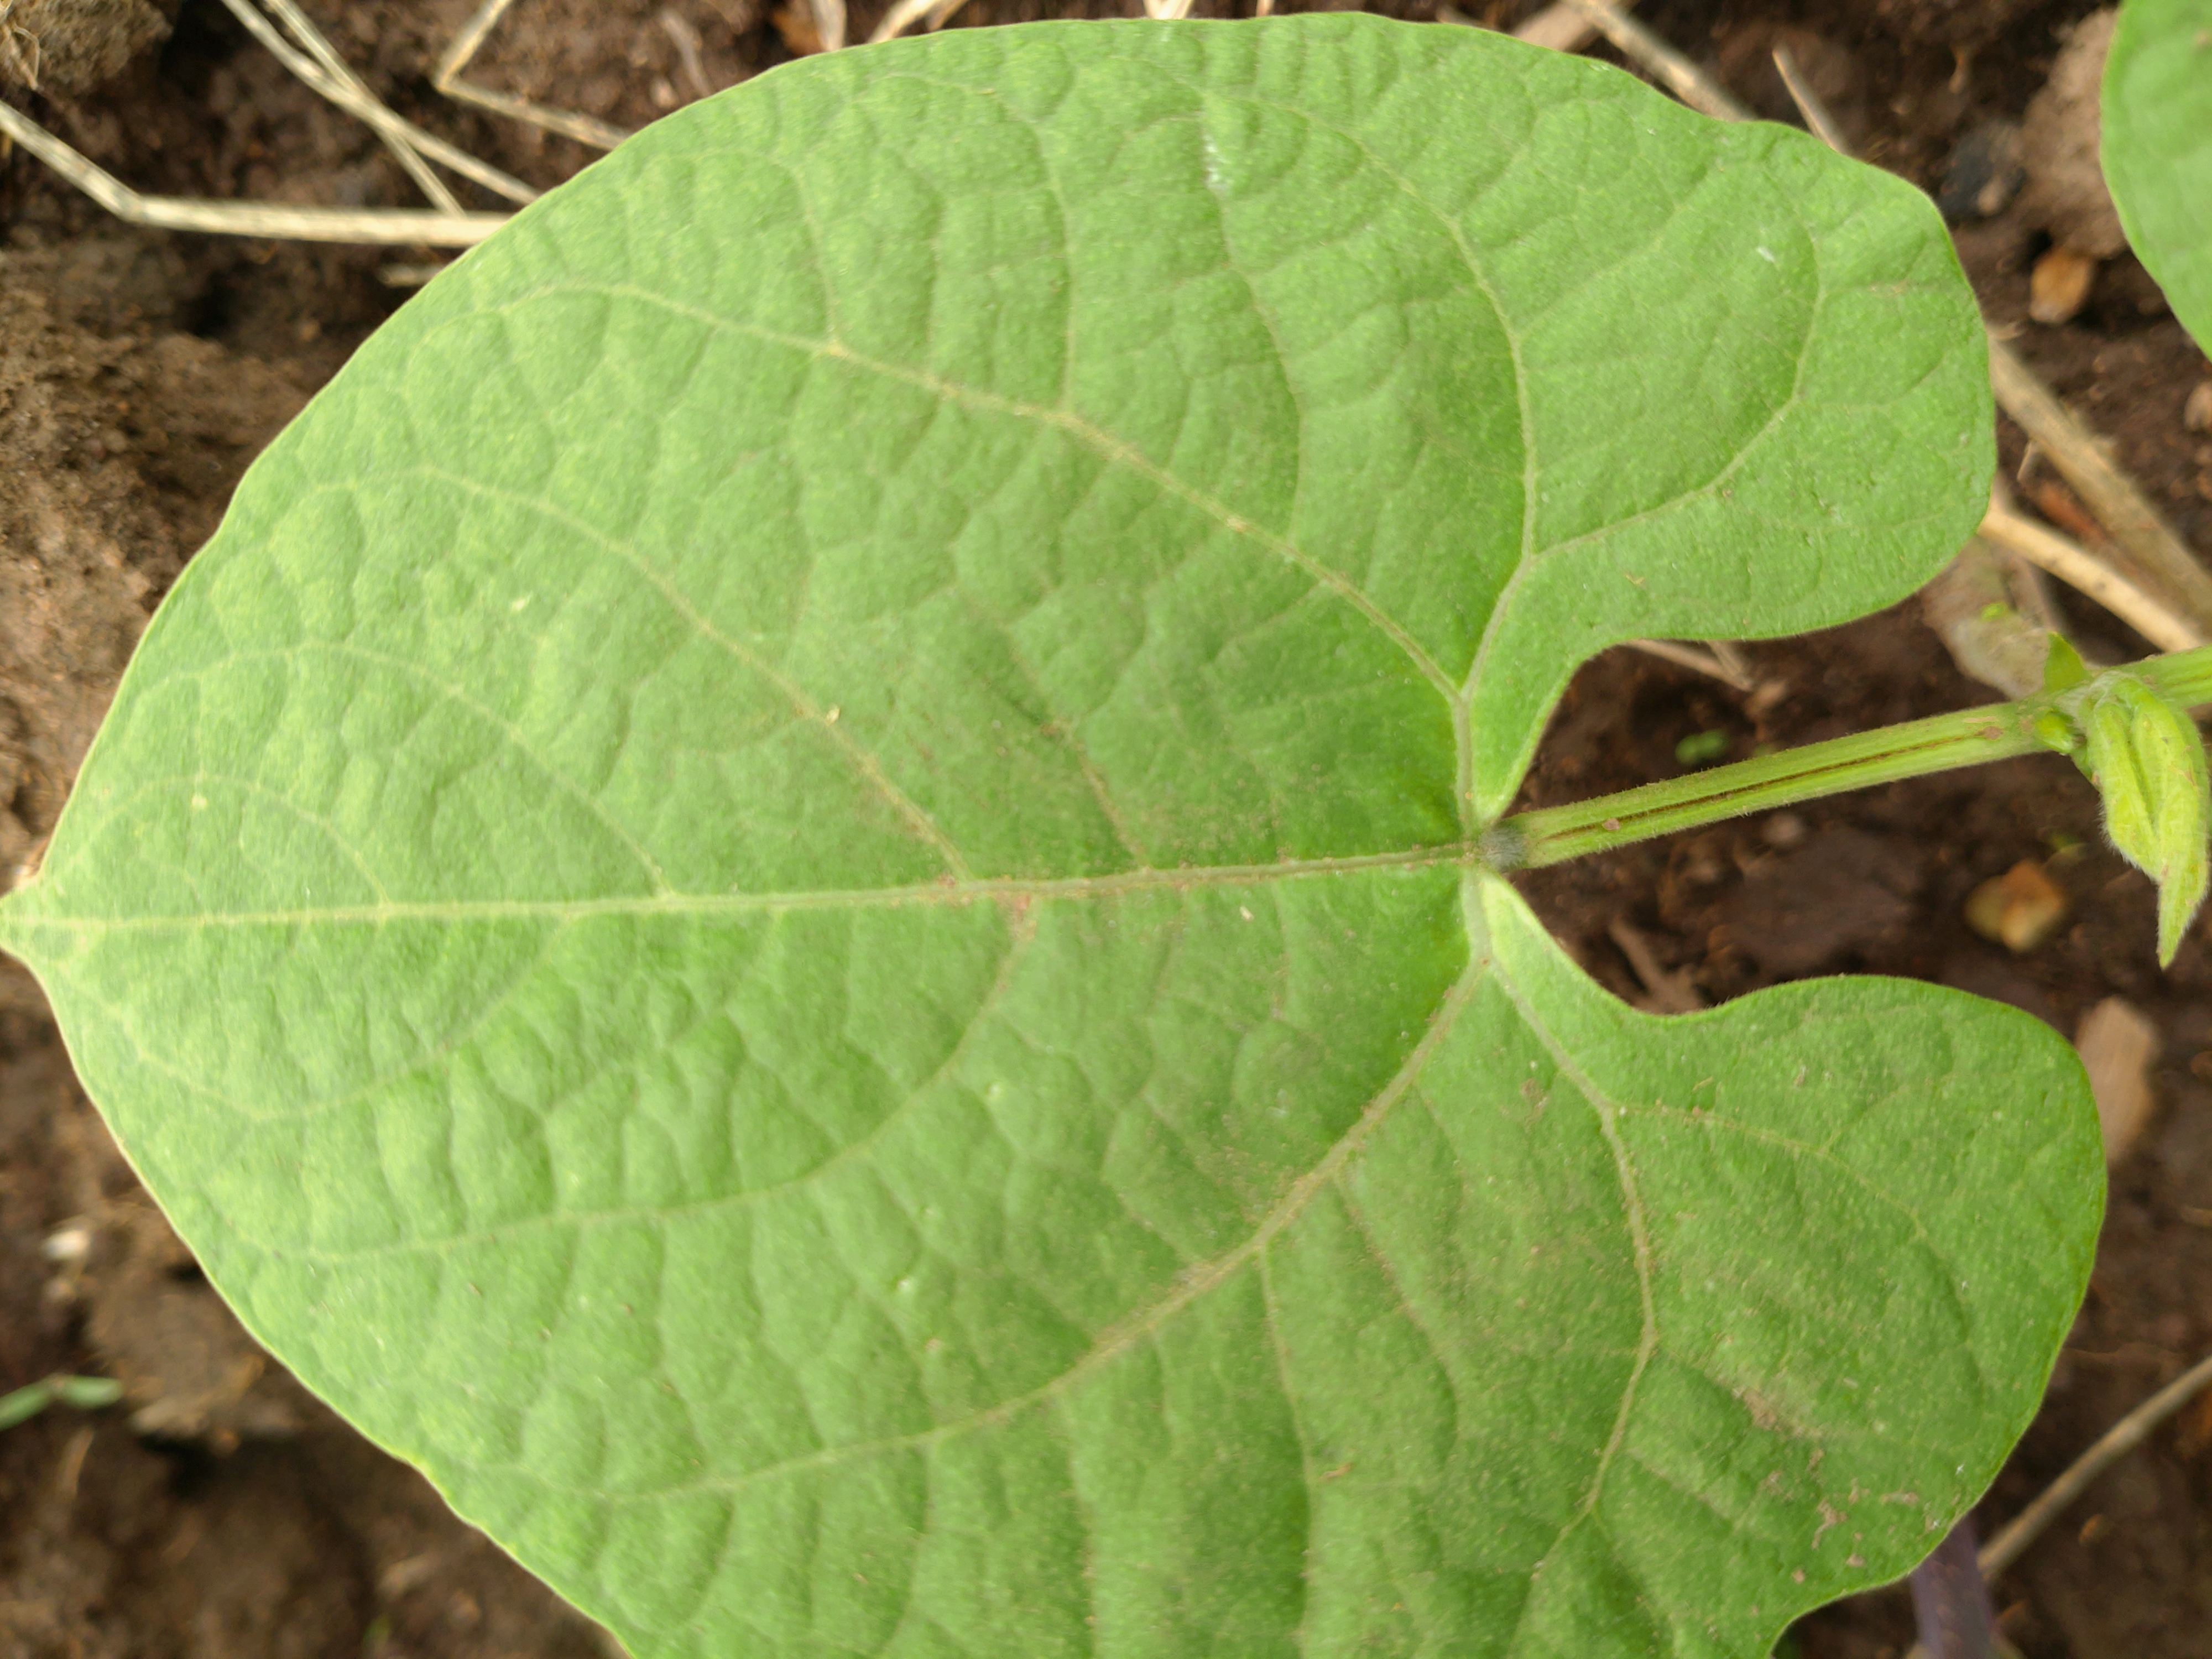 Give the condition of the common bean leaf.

healthy
